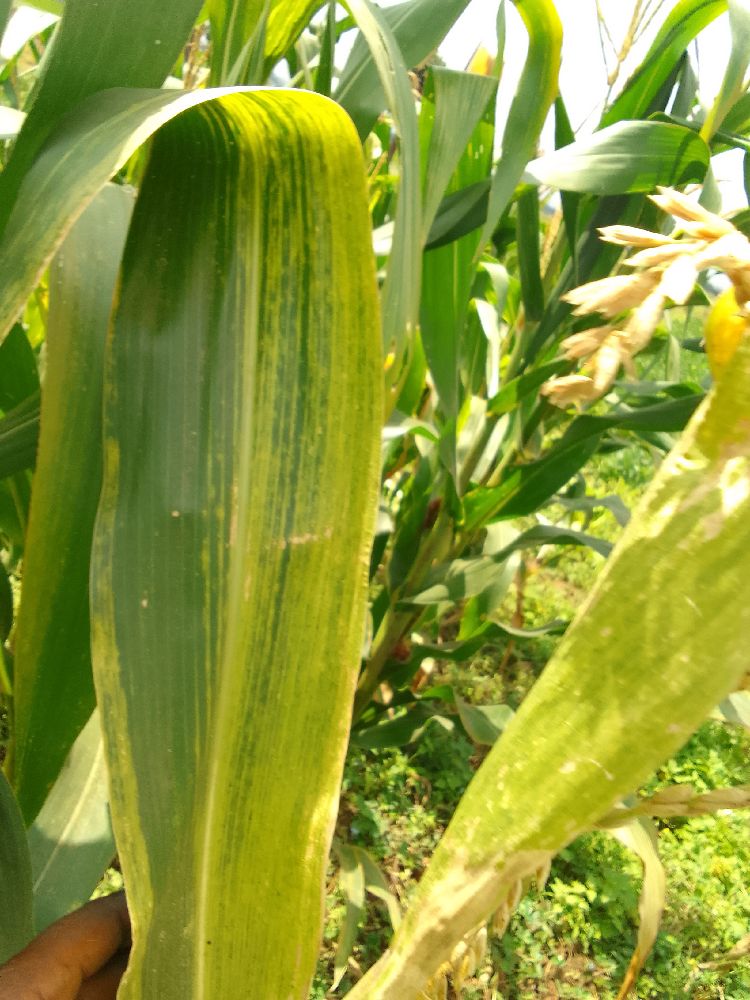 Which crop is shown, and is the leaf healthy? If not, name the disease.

maize, maize lethal necrosis
